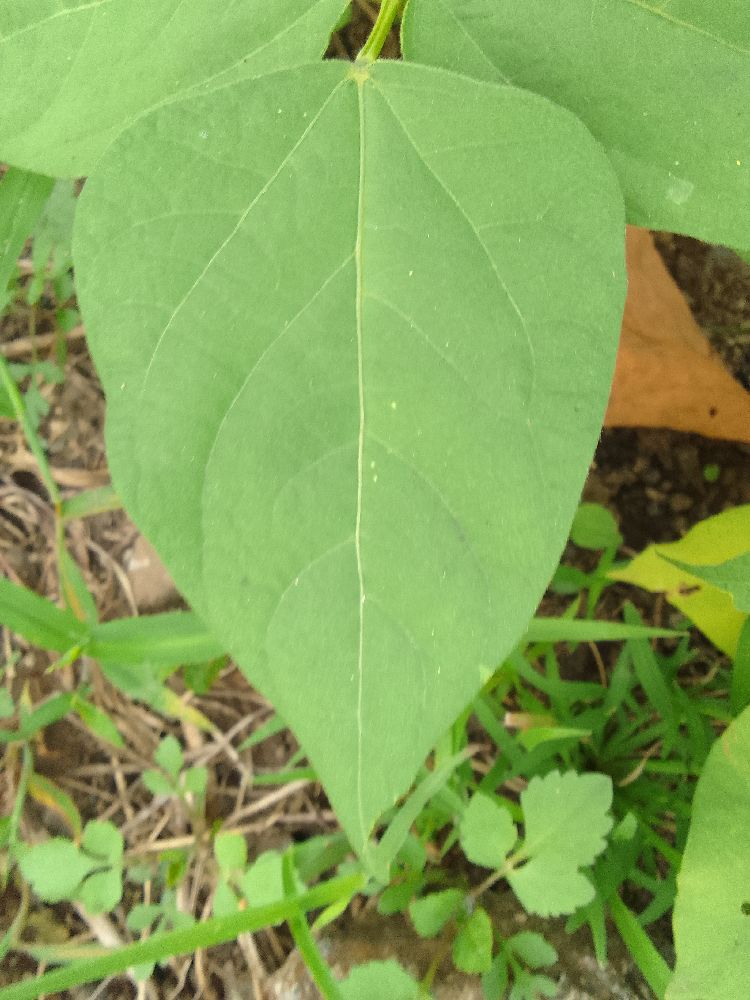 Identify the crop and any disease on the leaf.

common bean, healthy
